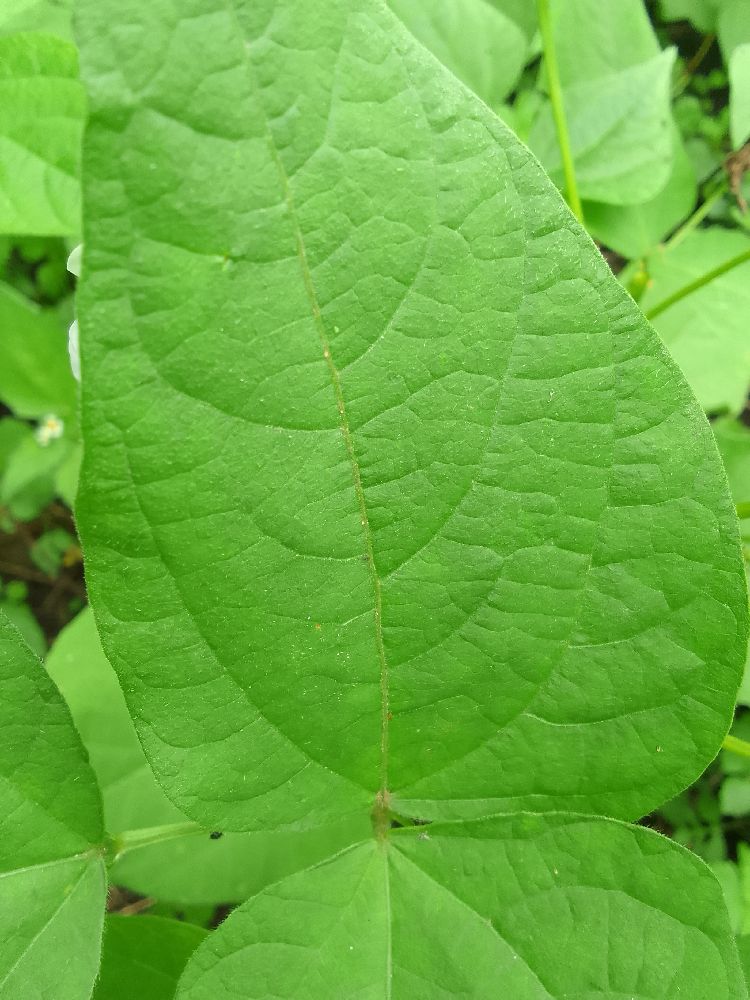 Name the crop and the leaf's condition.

common bean, healthy
